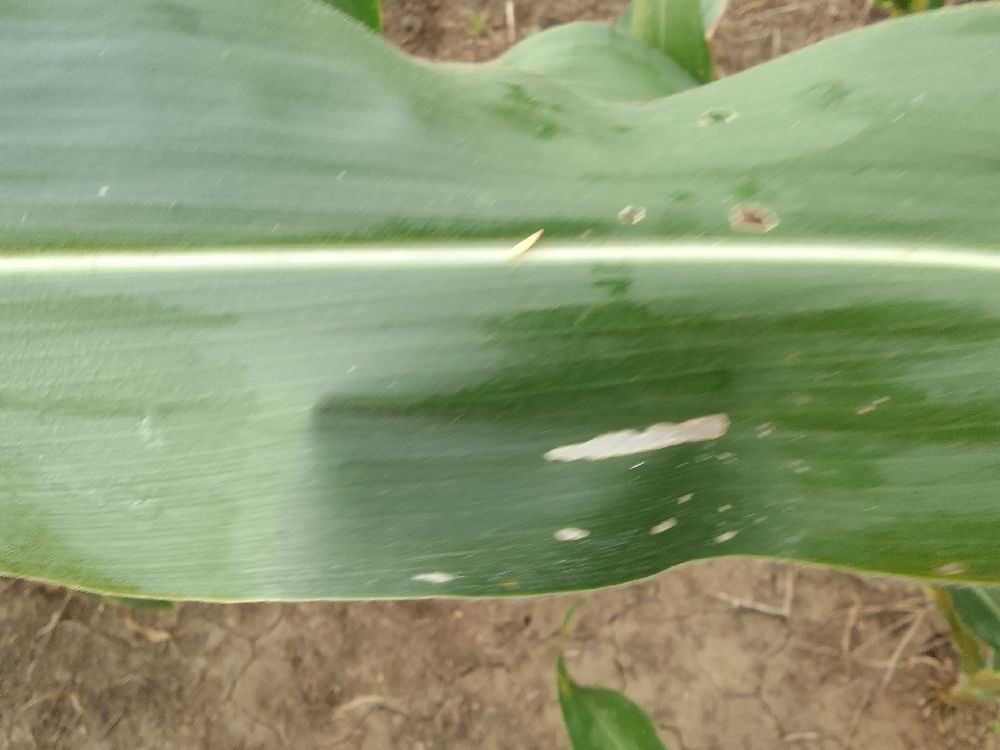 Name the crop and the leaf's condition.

maize, healthy
